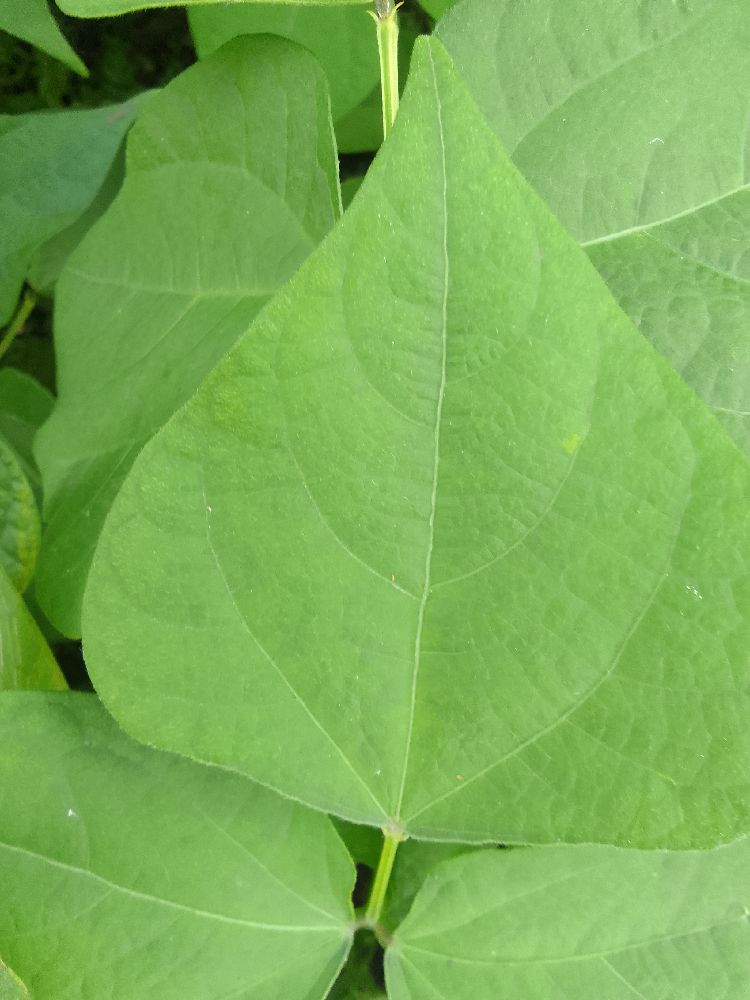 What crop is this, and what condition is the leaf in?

common bean, healthy
